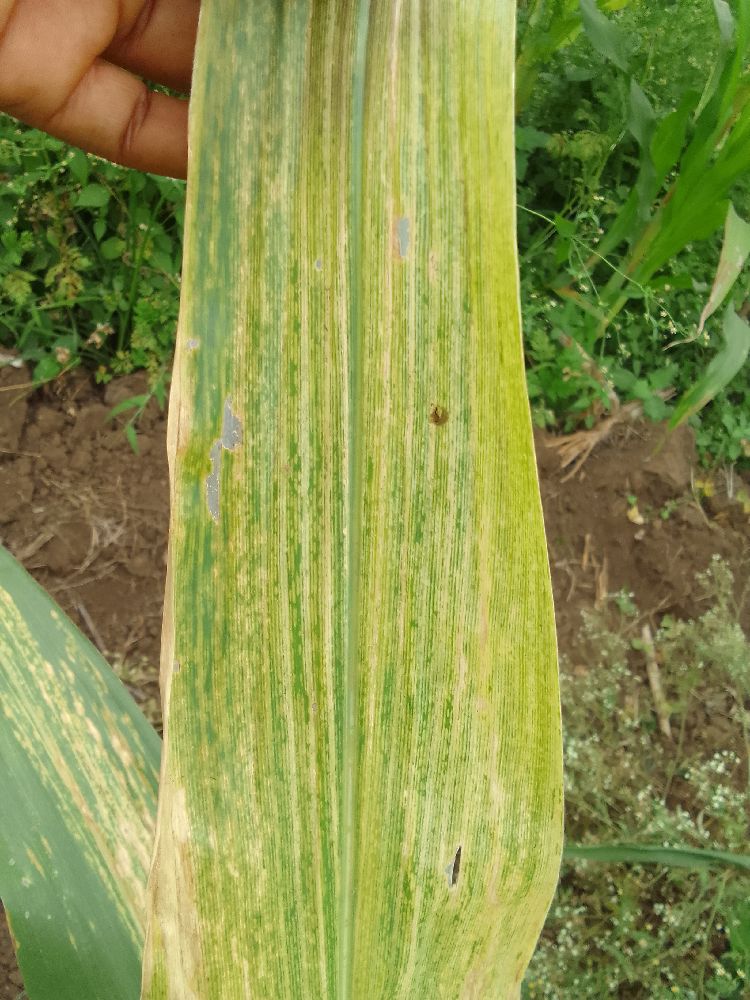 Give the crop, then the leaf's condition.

maize, maize lethal necrosis
